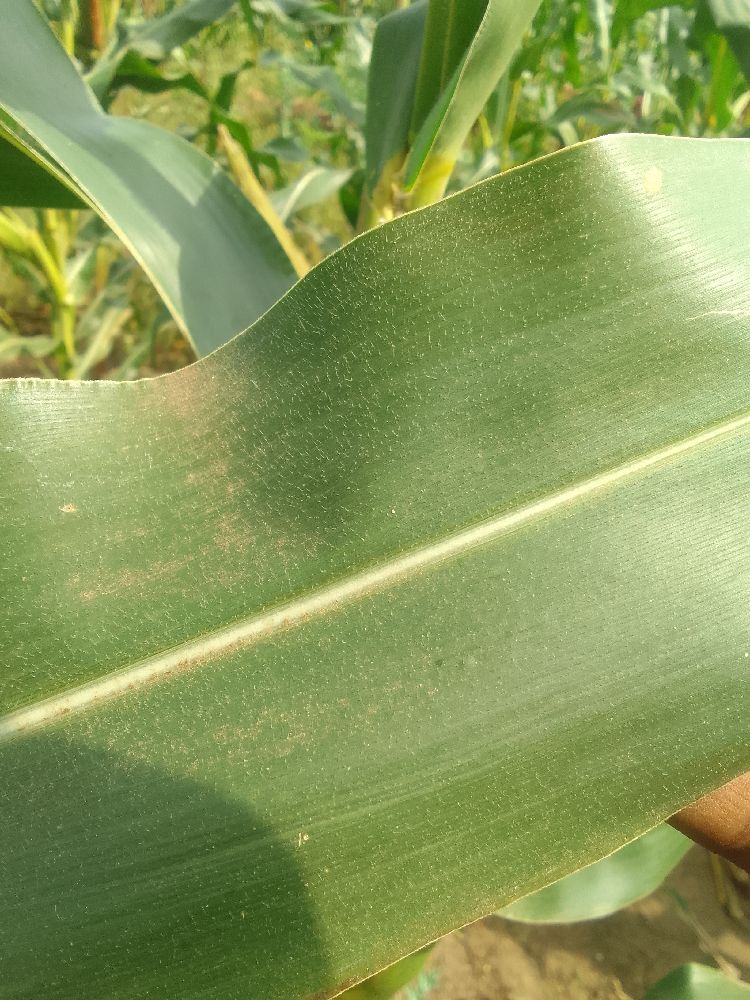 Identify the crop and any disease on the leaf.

maize, healthy
